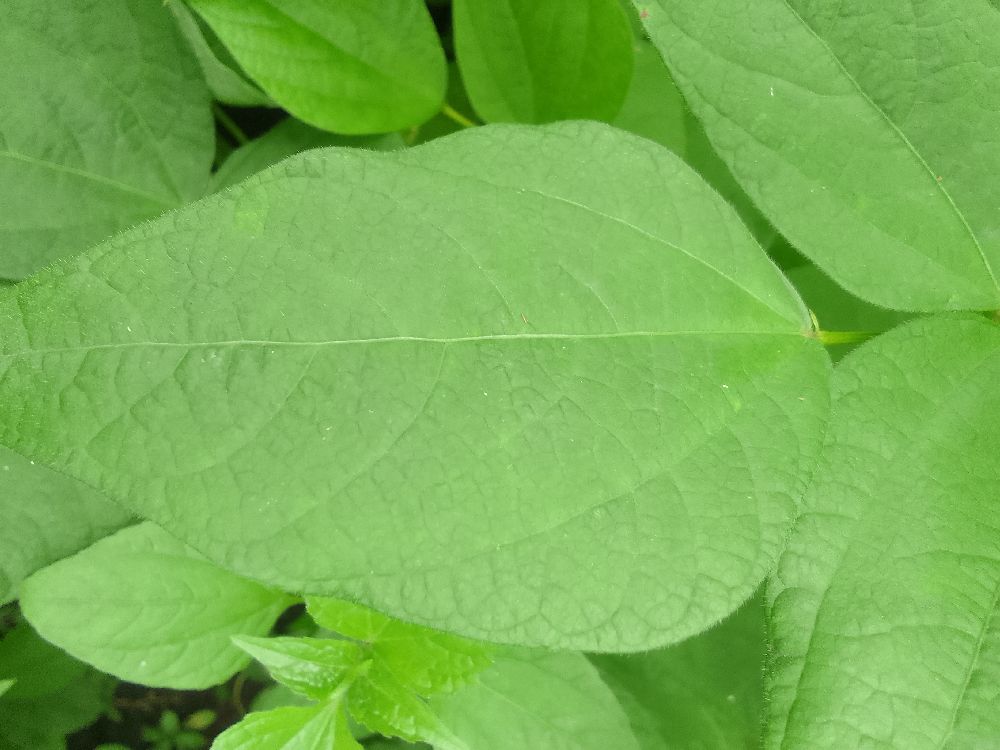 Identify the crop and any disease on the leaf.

common bean, healthy
